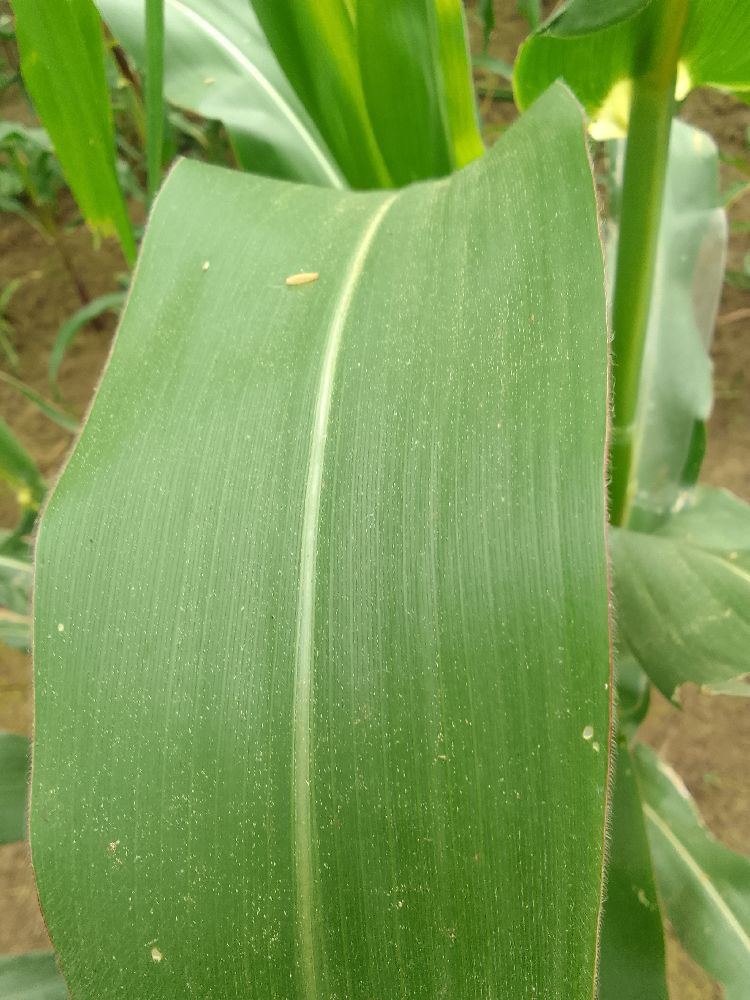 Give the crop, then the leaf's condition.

maize, healthy
